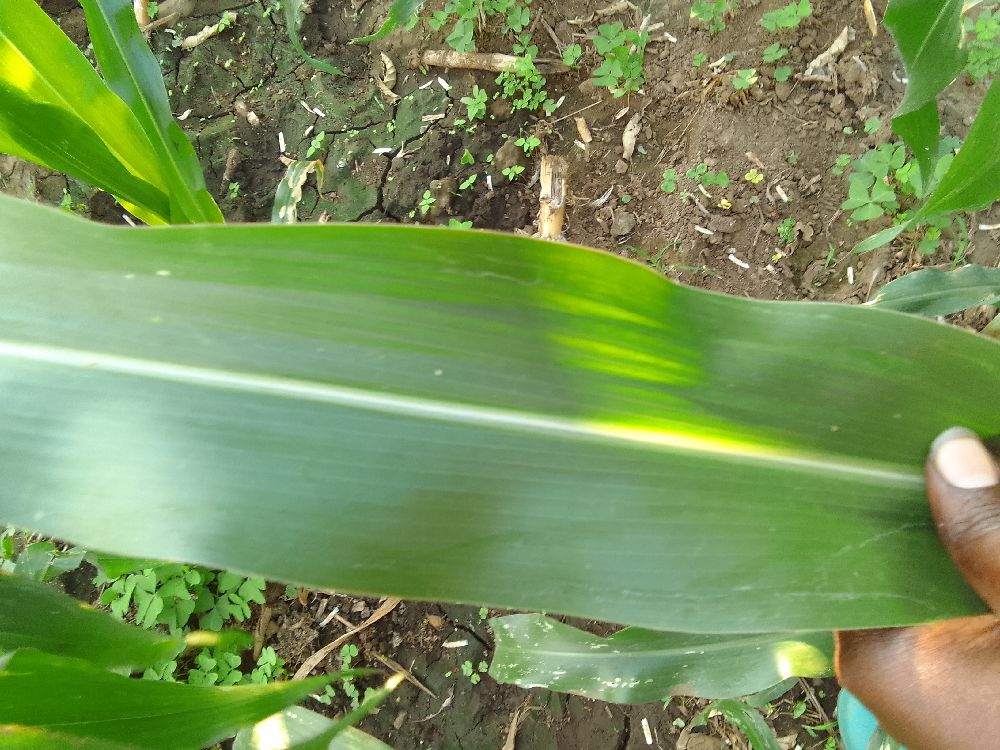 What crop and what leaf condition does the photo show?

maize, healthy
